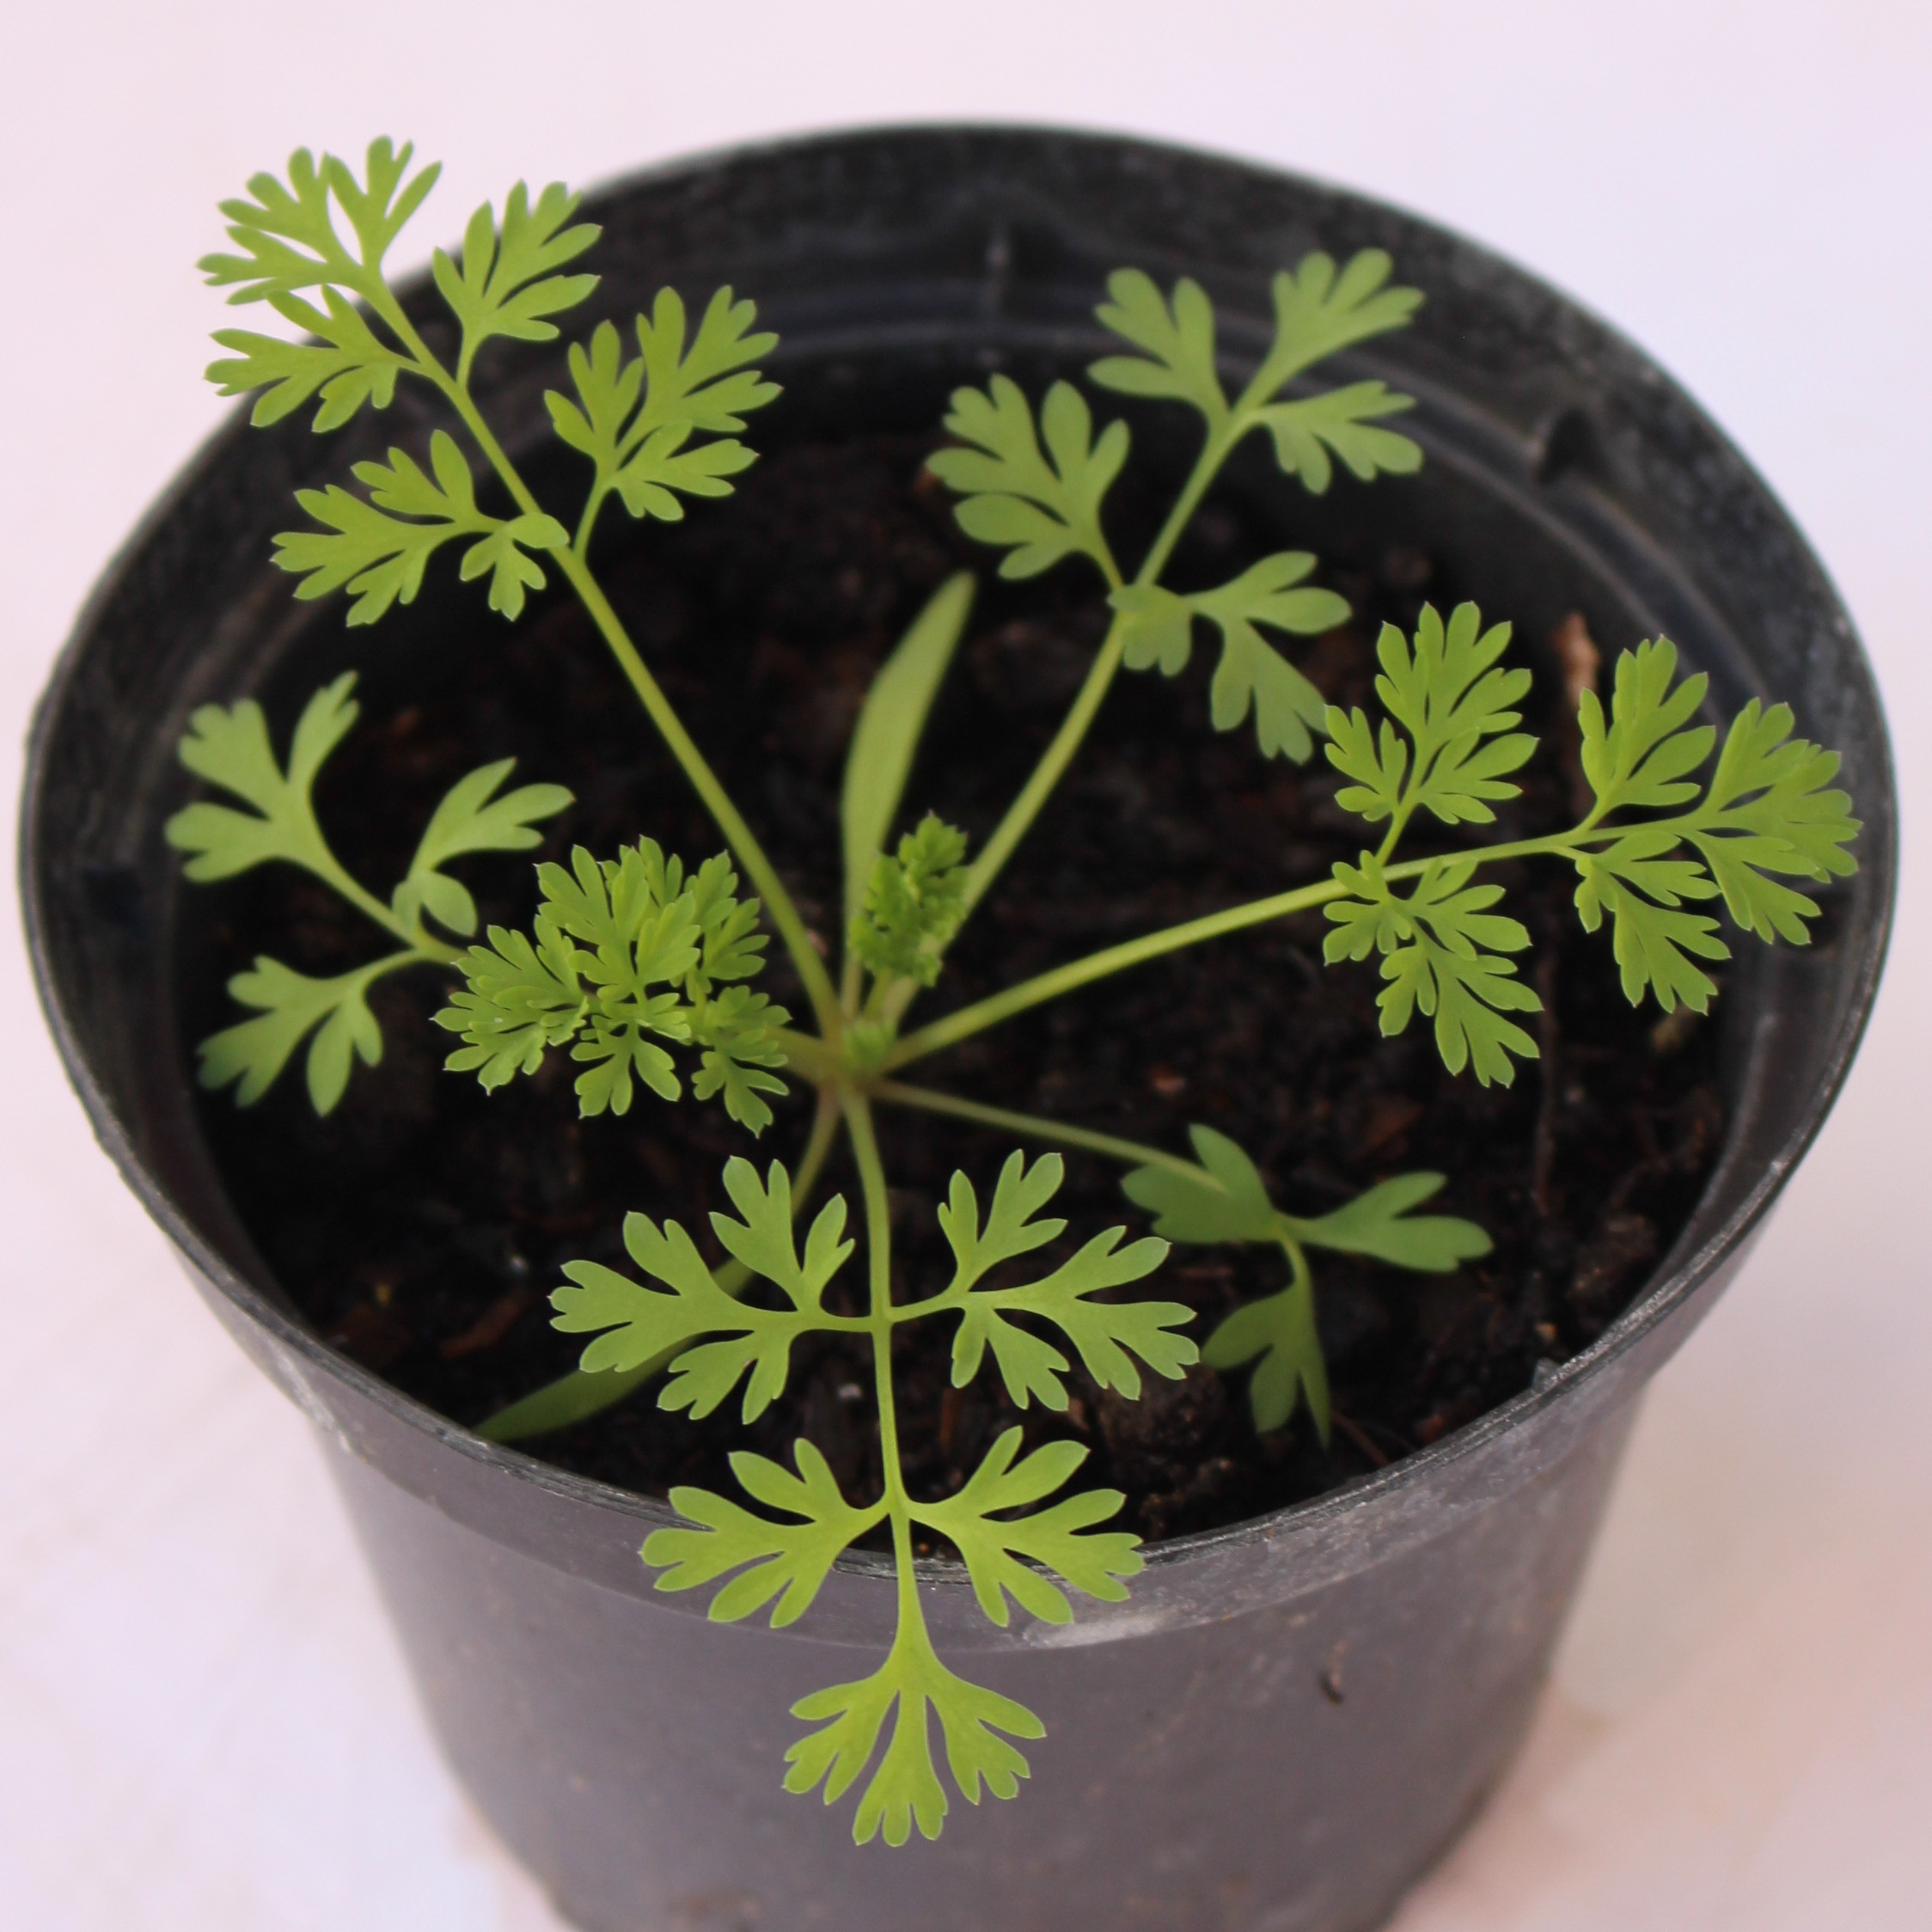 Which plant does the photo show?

Fumaria officinalis
